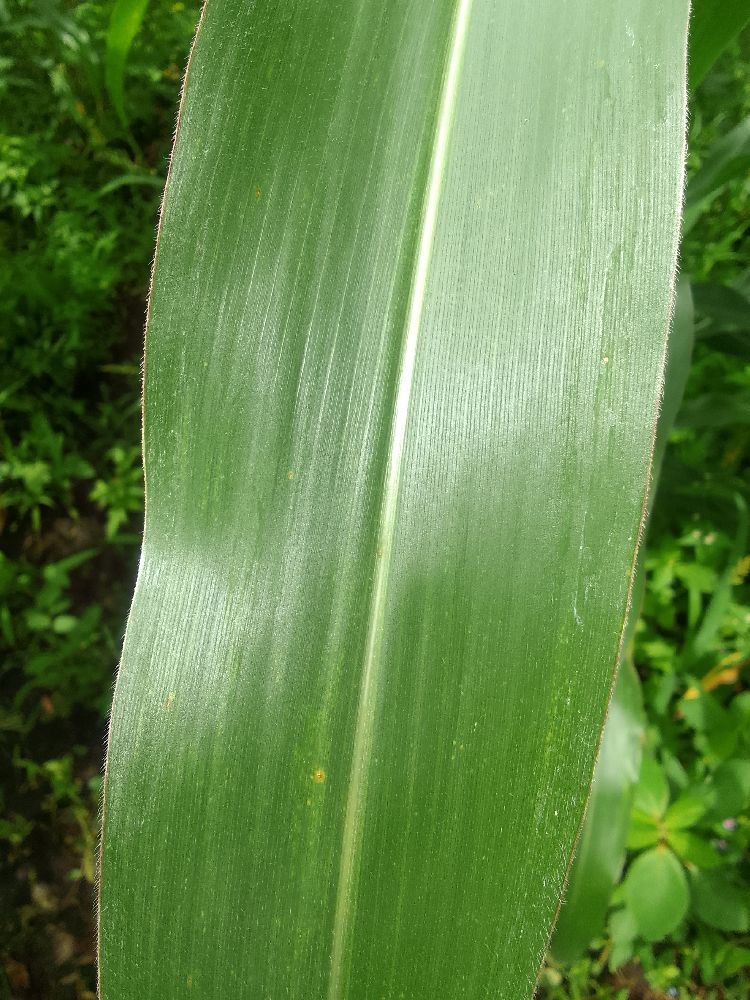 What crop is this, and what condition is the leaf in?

maize, healthy
